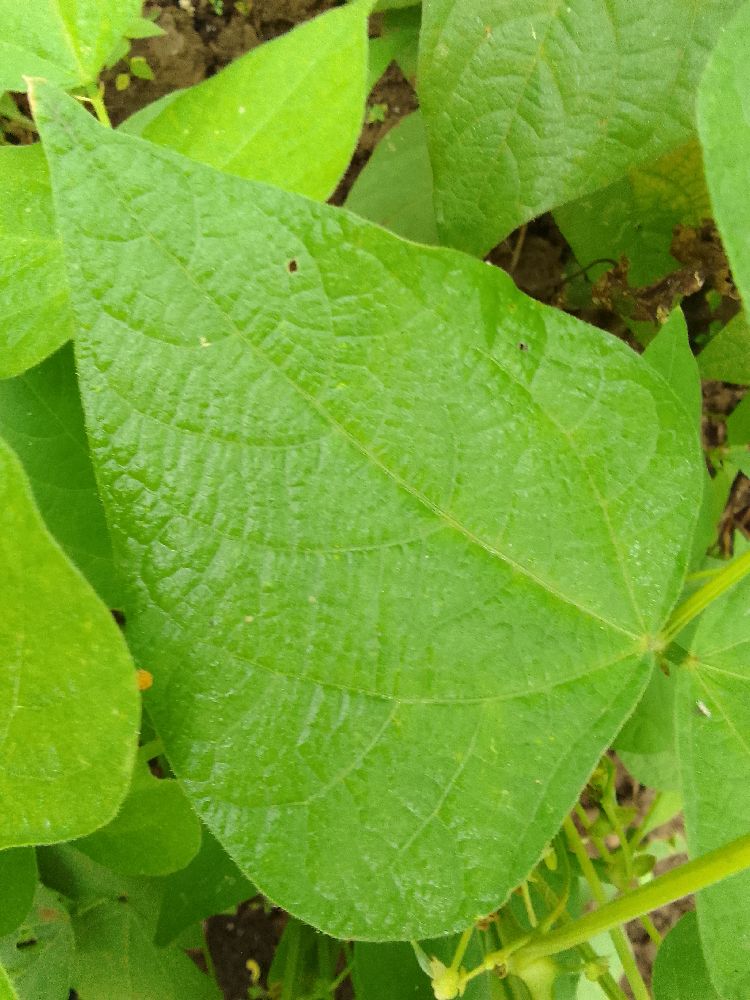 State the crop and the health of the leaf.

common bean, healthy
